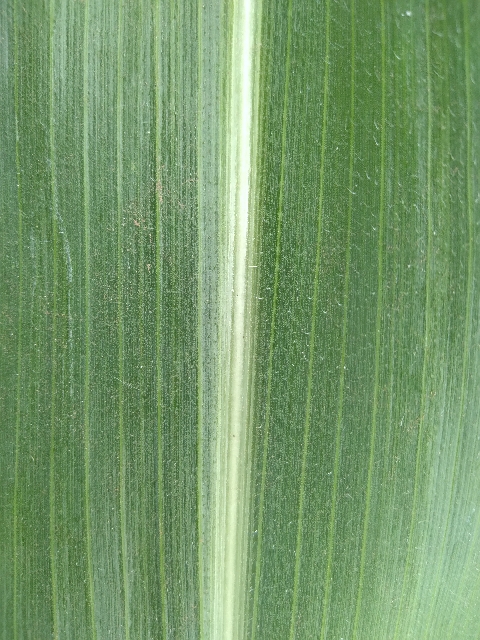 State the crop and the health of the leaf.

maize, healthy
